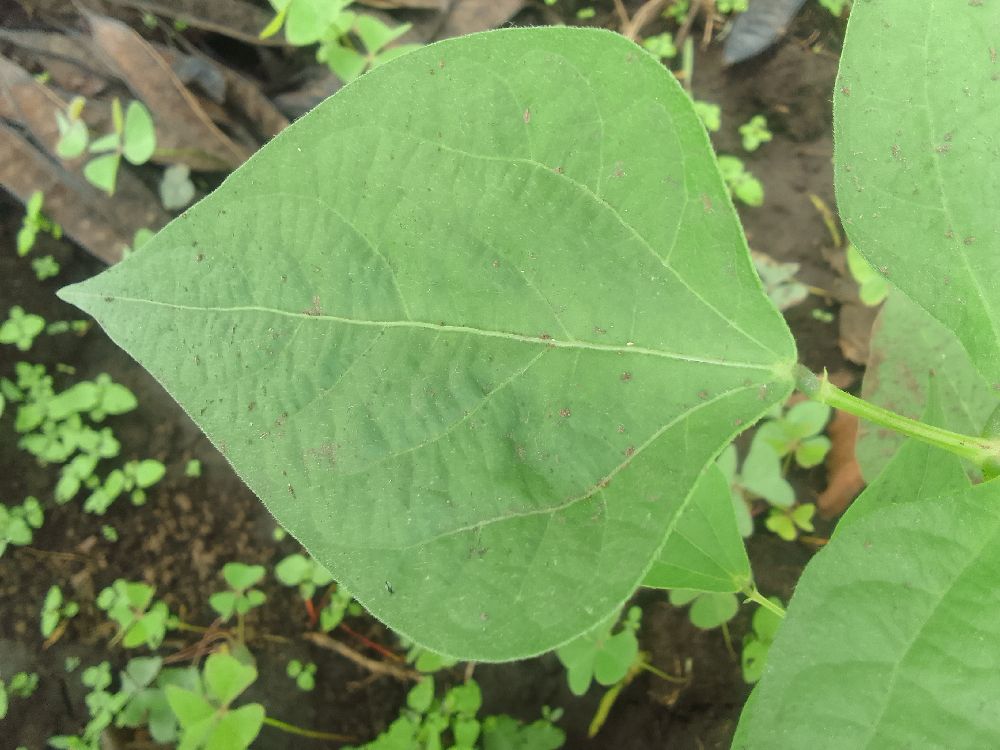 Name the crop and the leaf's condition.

common bean, healthy
